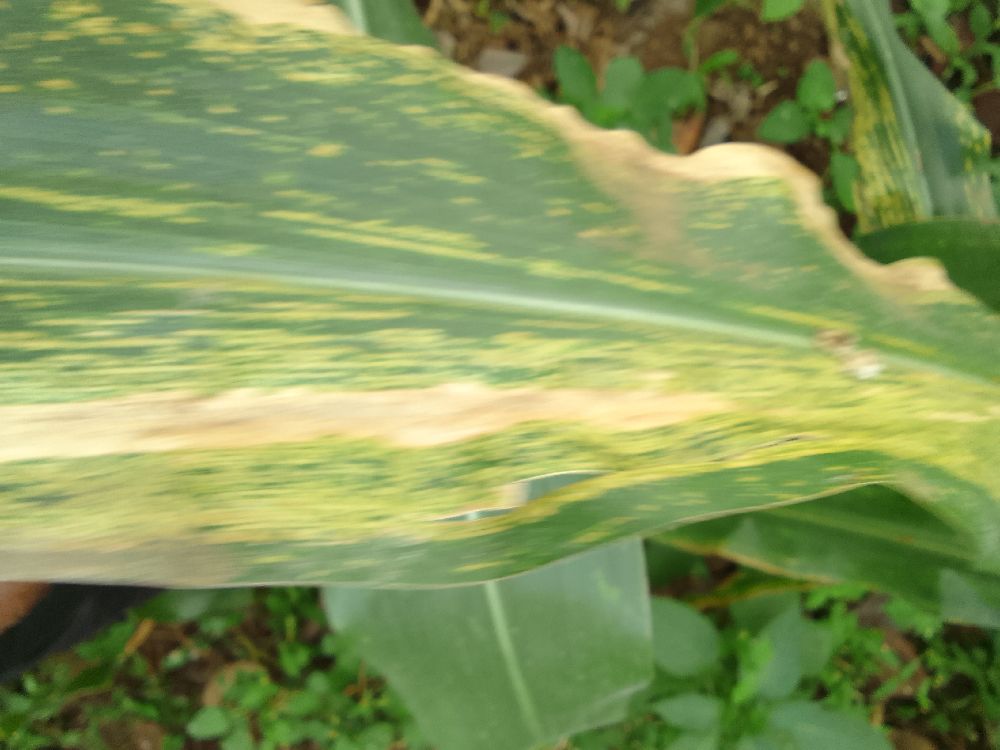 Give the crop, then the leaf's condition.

maize, maize lethal necrosis
